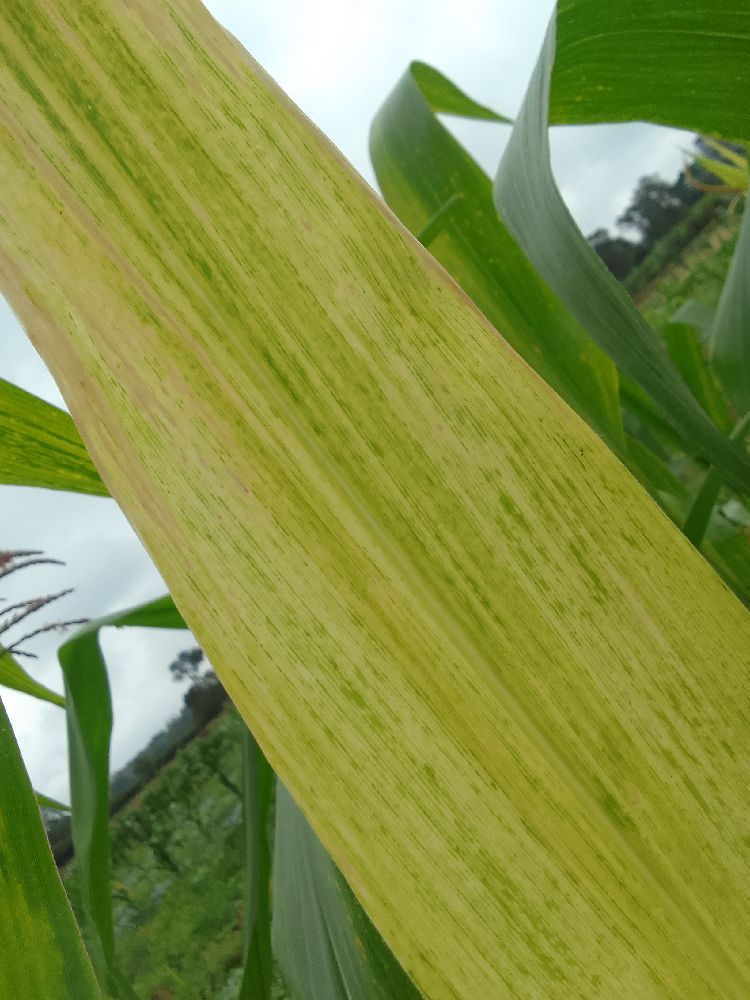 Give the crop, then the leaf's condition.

maize, maize lethal necrosis
